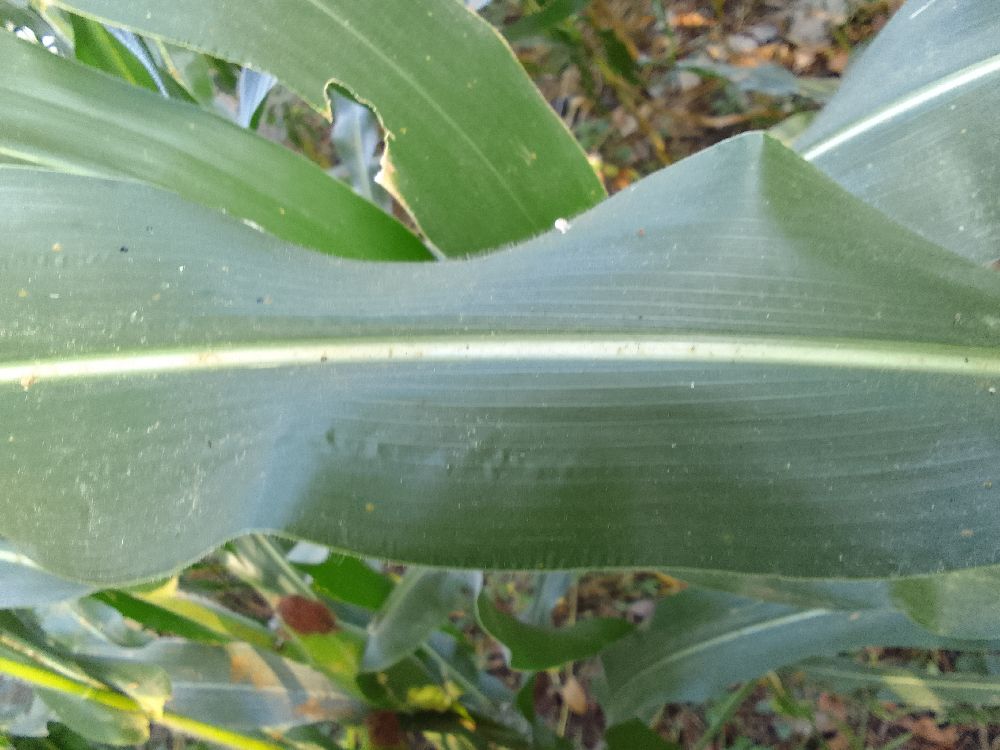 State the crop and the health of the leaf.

maize, healthy
